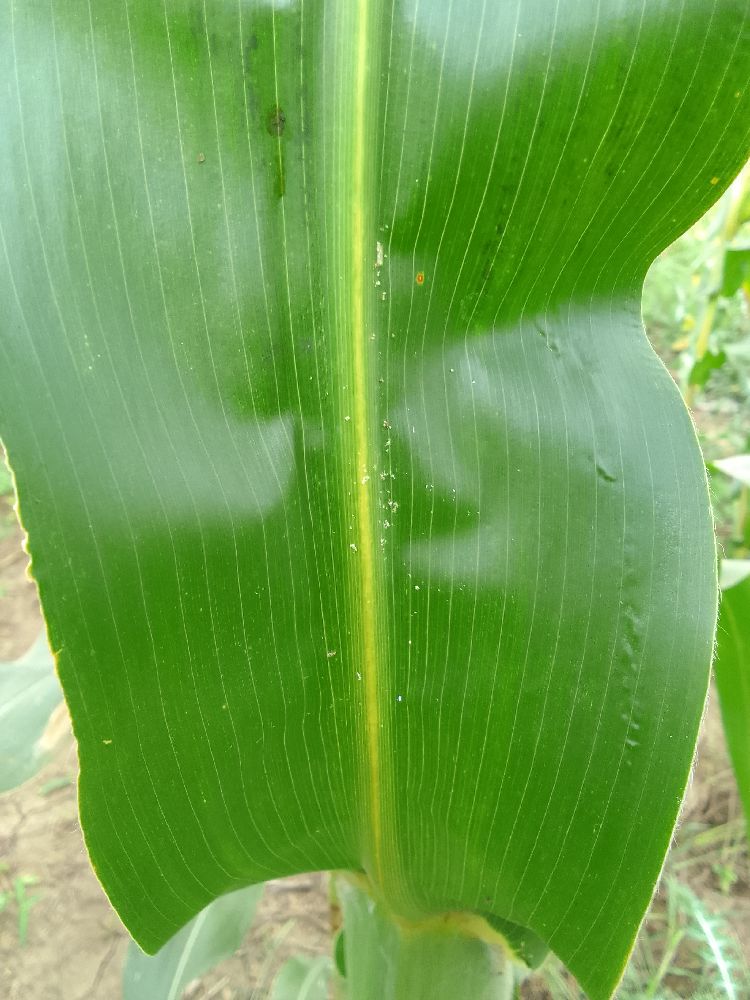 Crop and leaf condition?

maize, healthy
